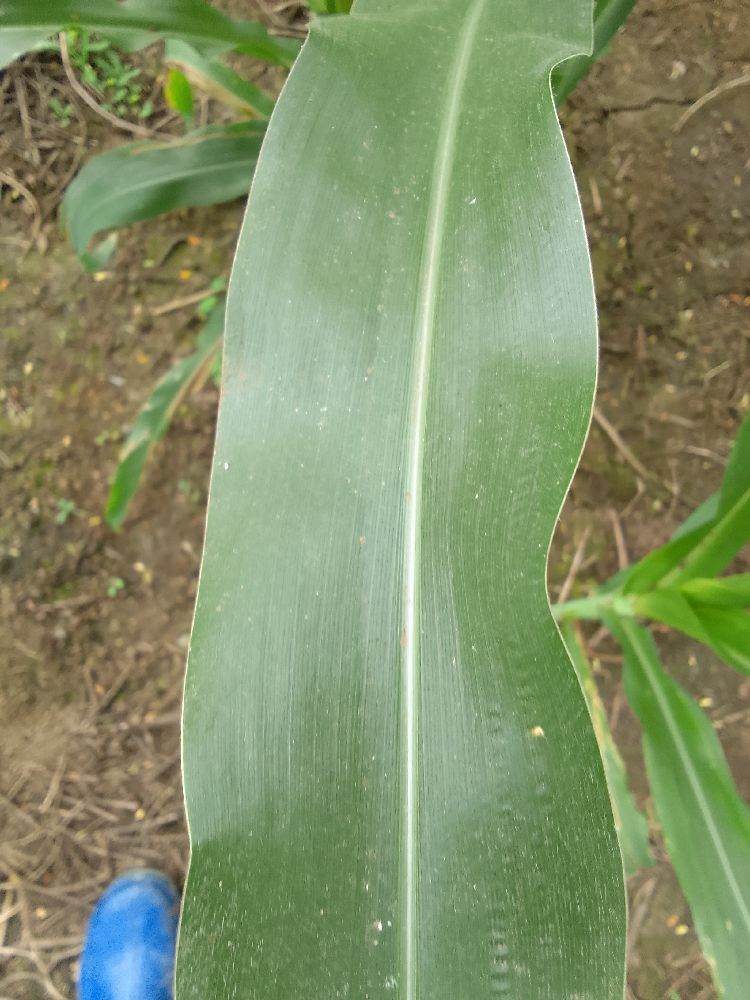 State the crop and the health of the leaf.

maize, healthy
